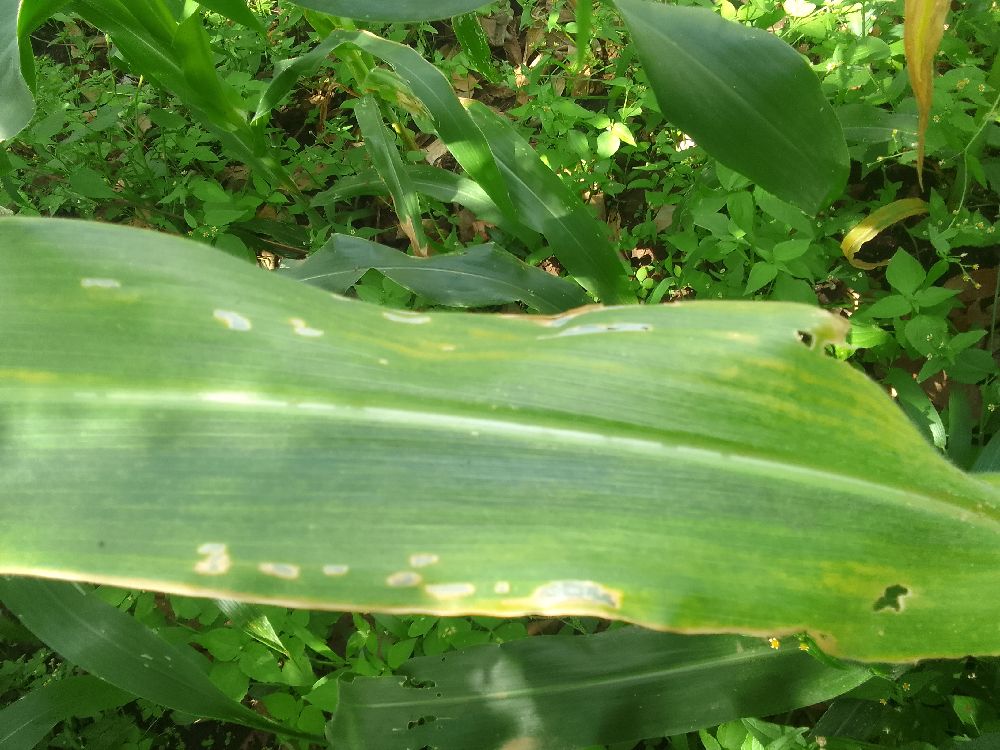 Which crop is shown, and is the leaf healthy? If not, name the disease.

maize, maize lethal necrosis
